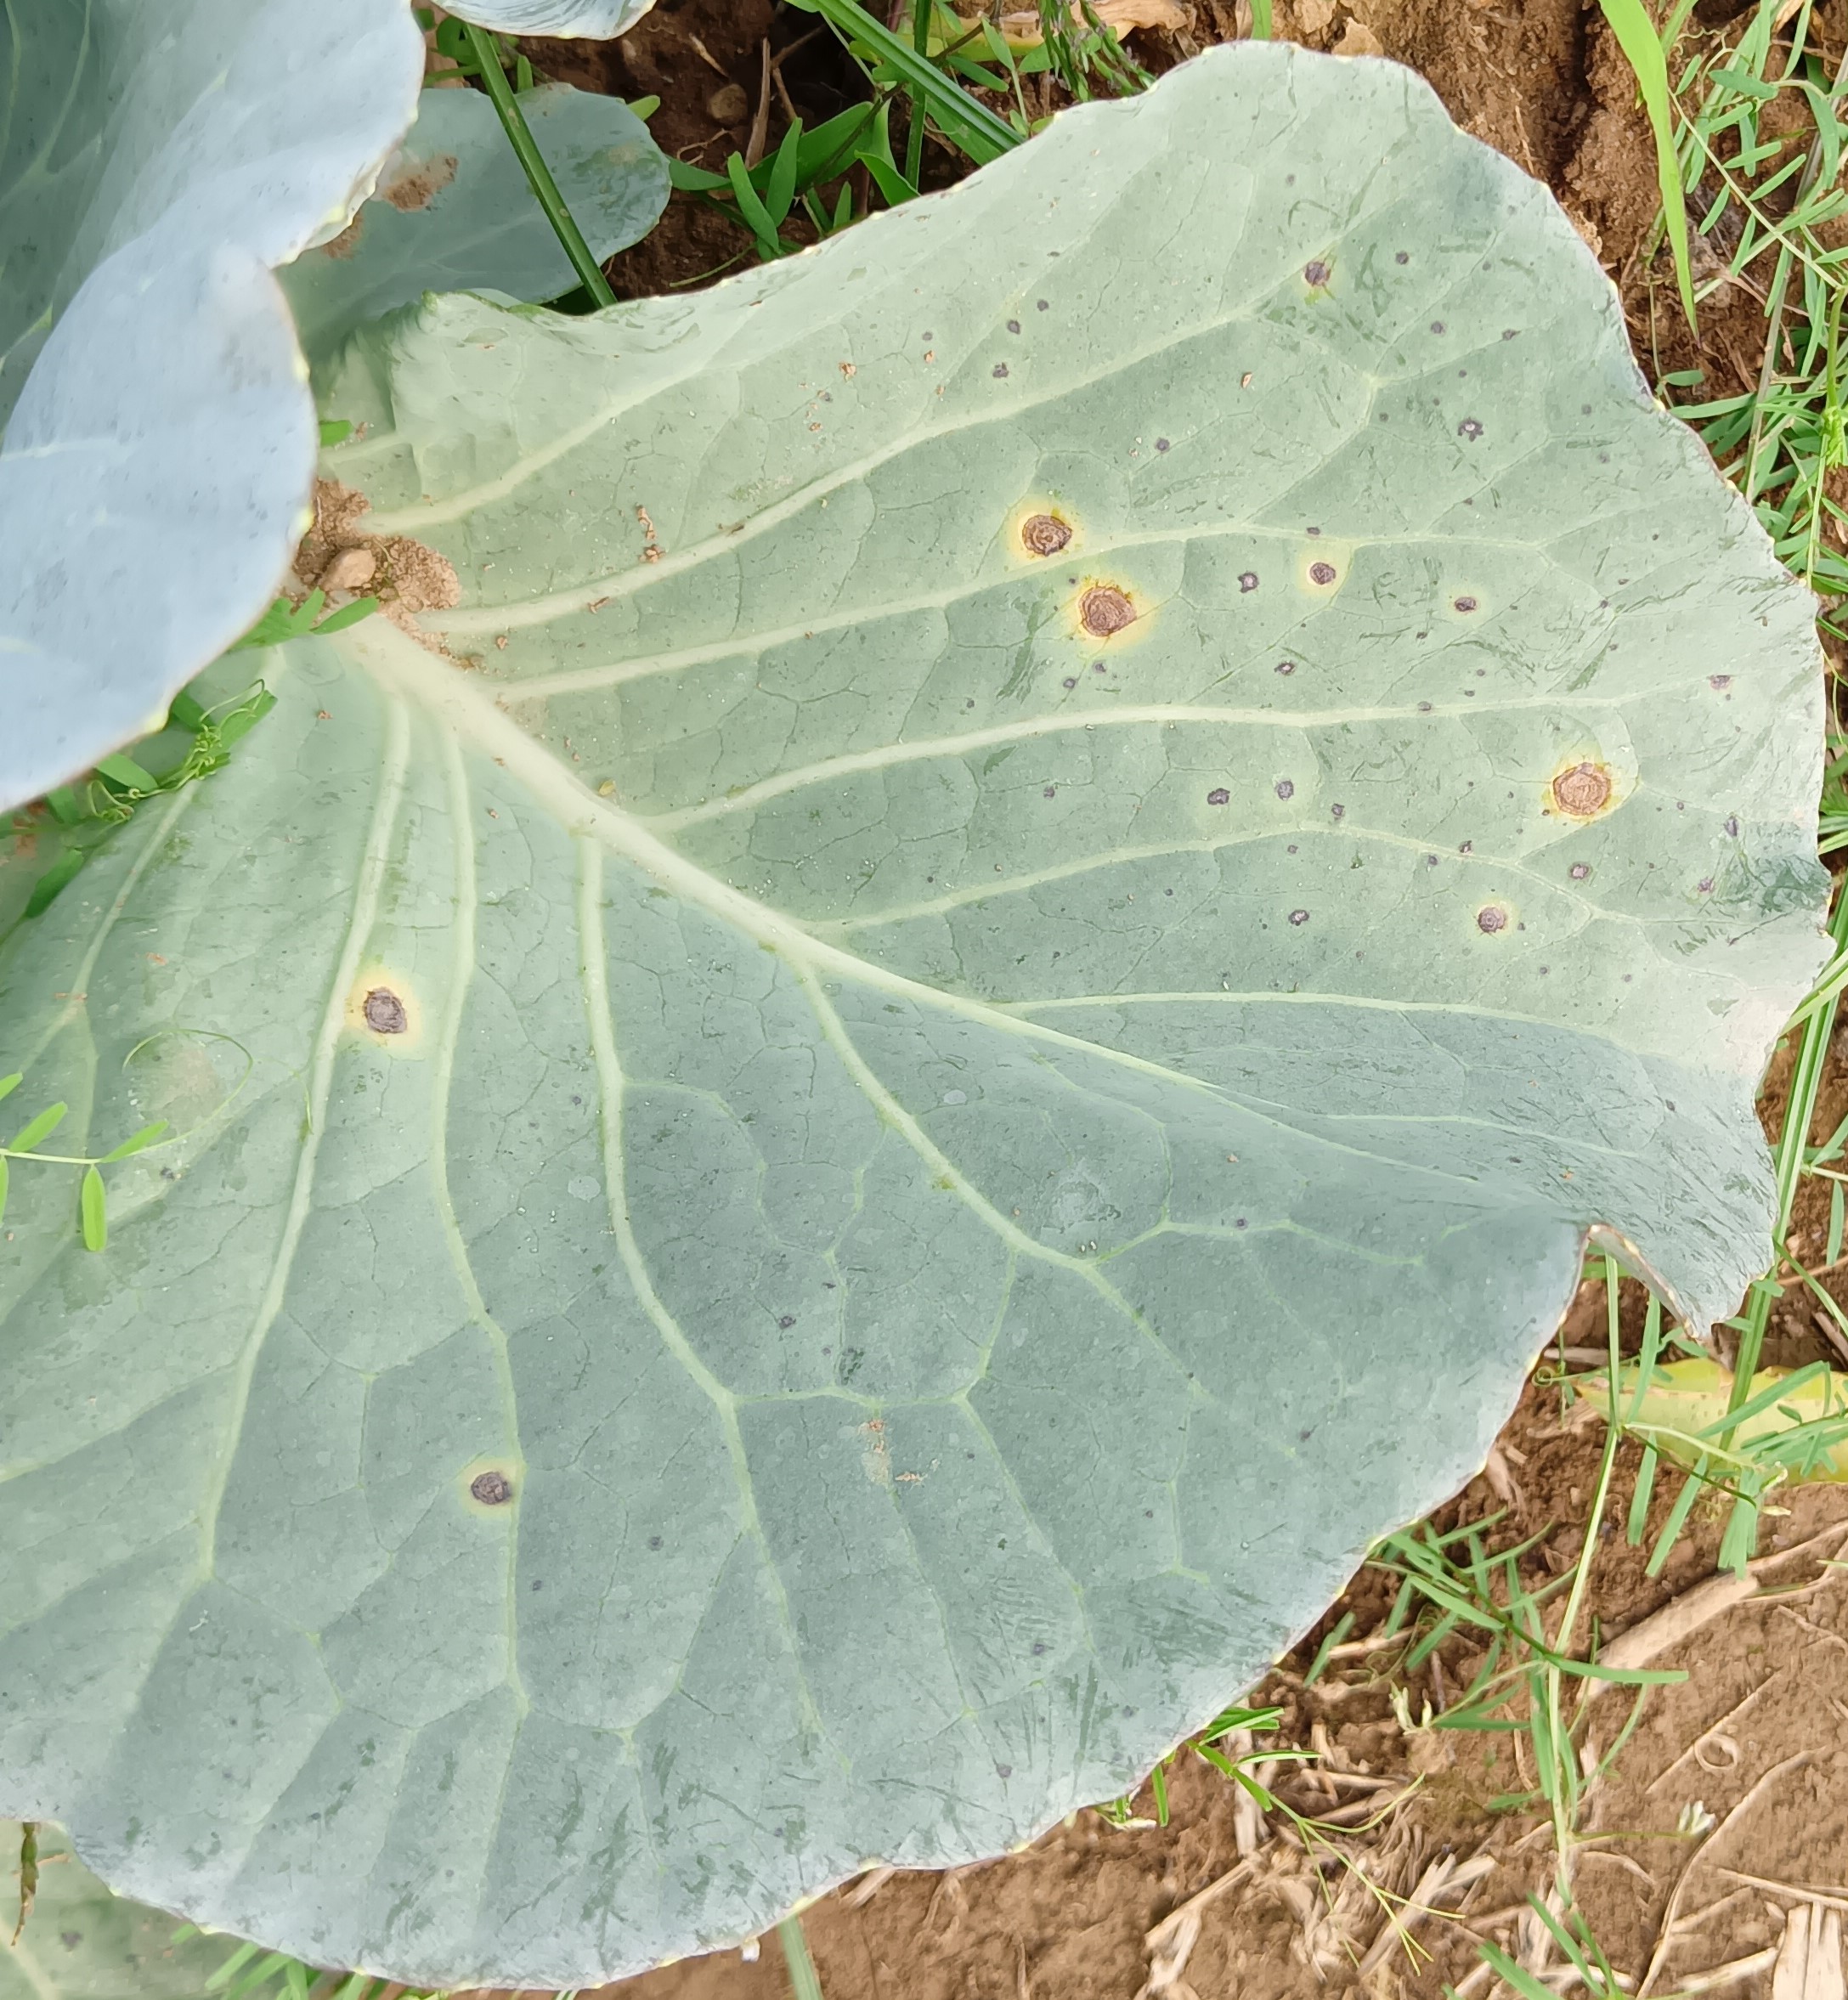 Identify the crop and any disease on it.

cabbage, alternaria
